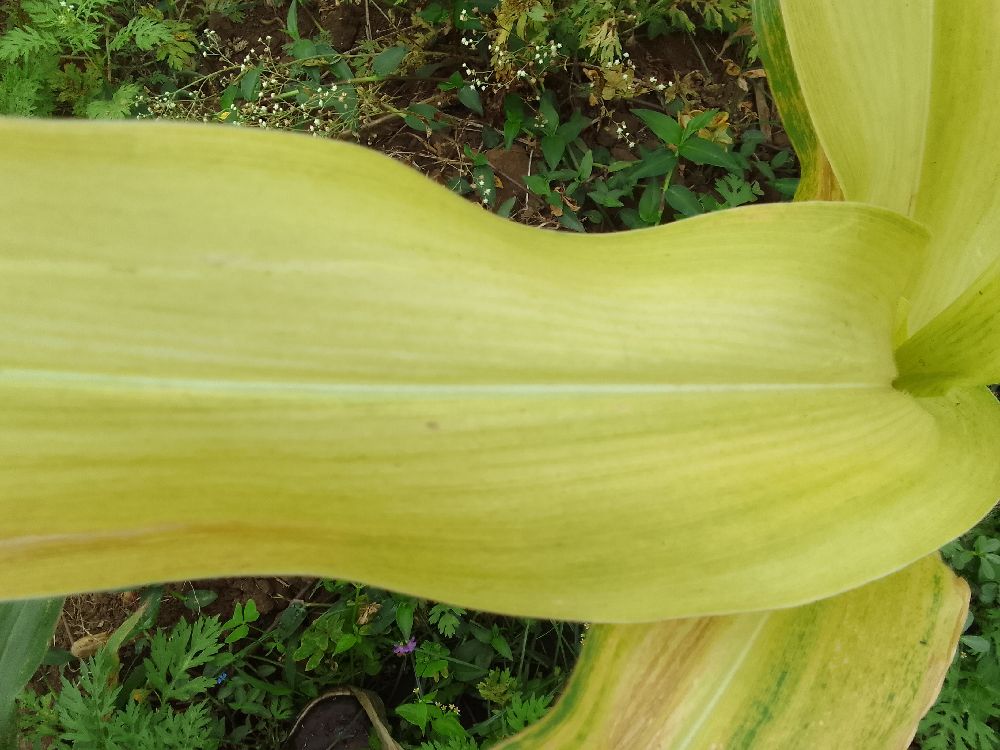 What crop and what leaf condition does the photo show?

maize, maize lethal necrosis
